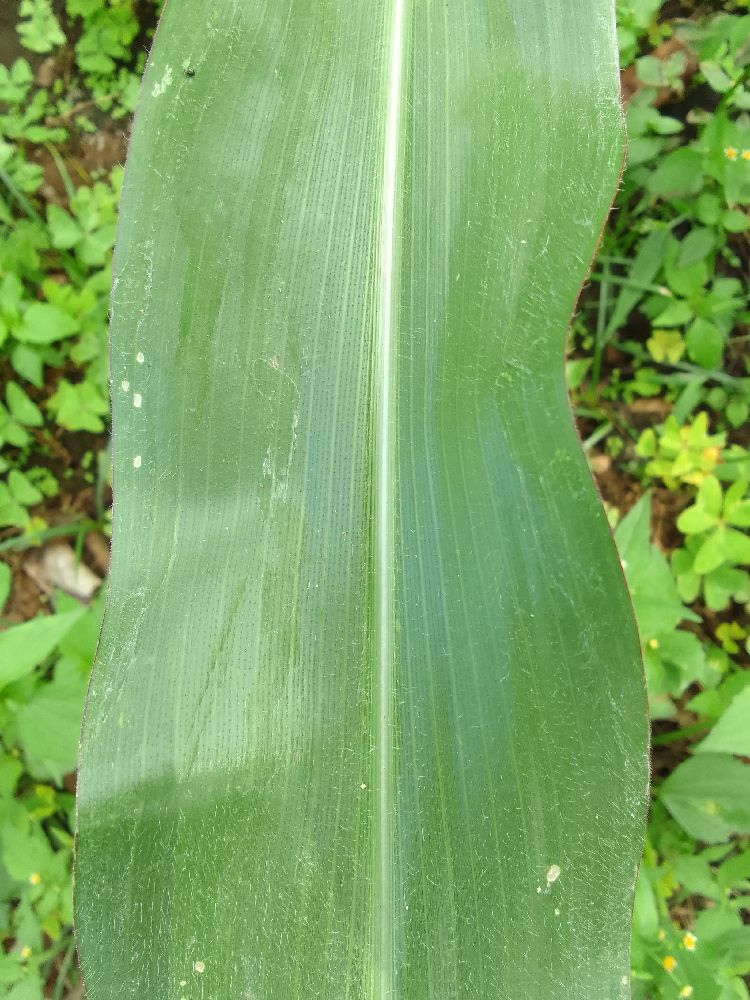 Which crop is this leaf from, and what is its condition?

maize, healthy
